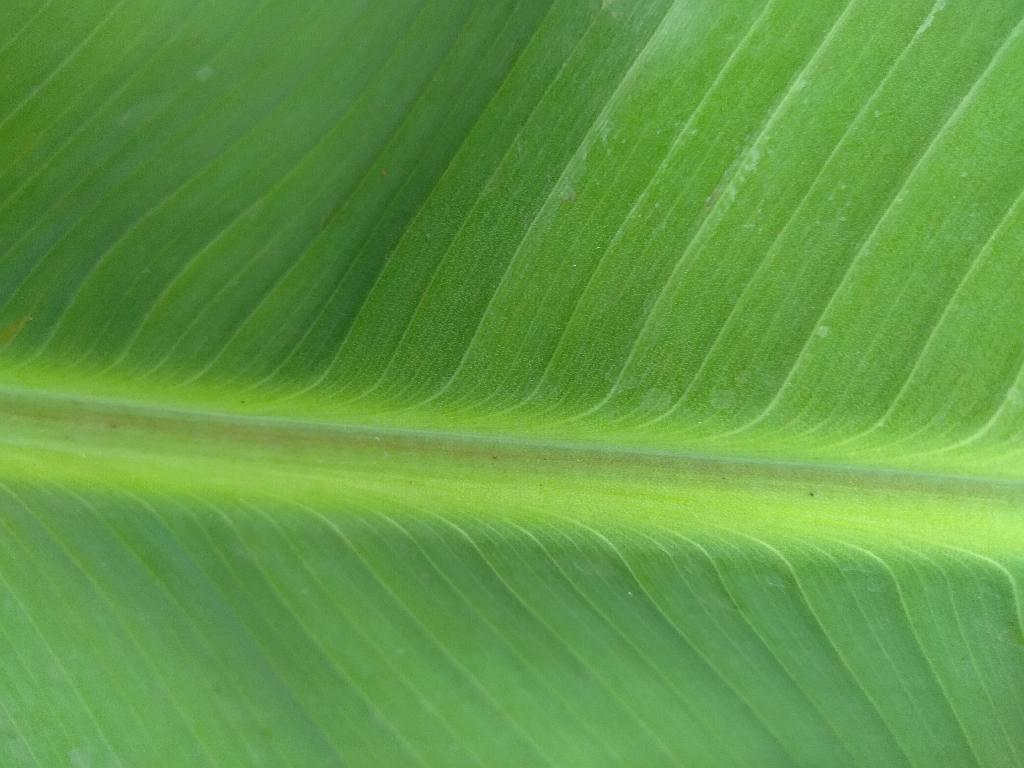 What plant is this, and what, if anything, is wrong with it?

banana, healthy
